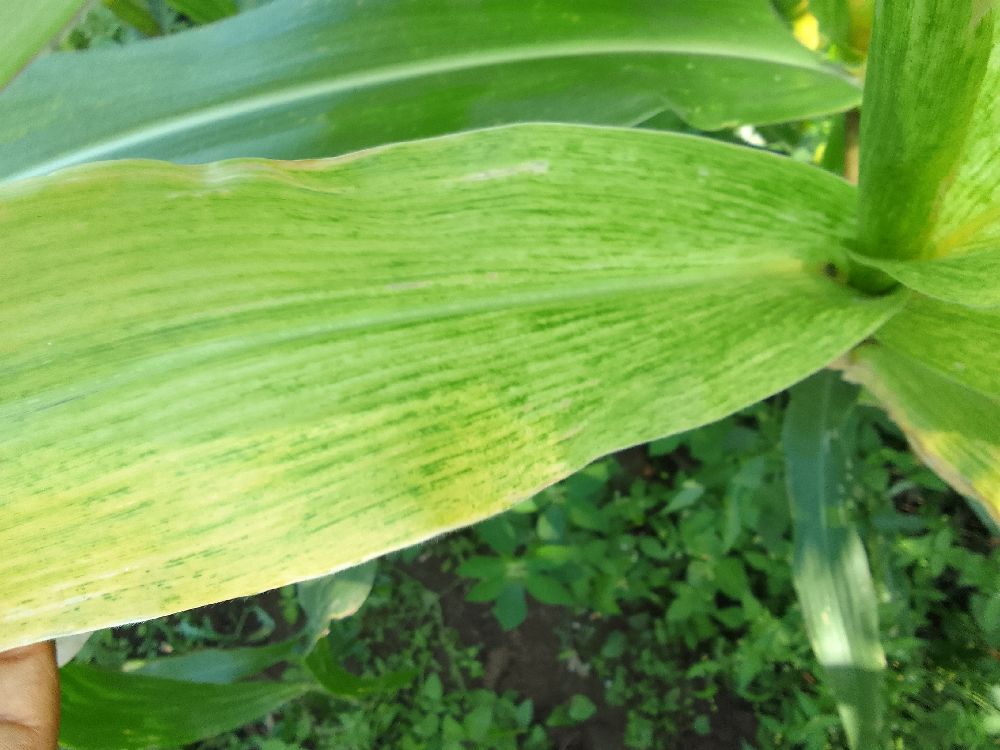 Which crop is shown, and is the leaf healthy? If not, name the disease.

maize, maize lethal necrosis
